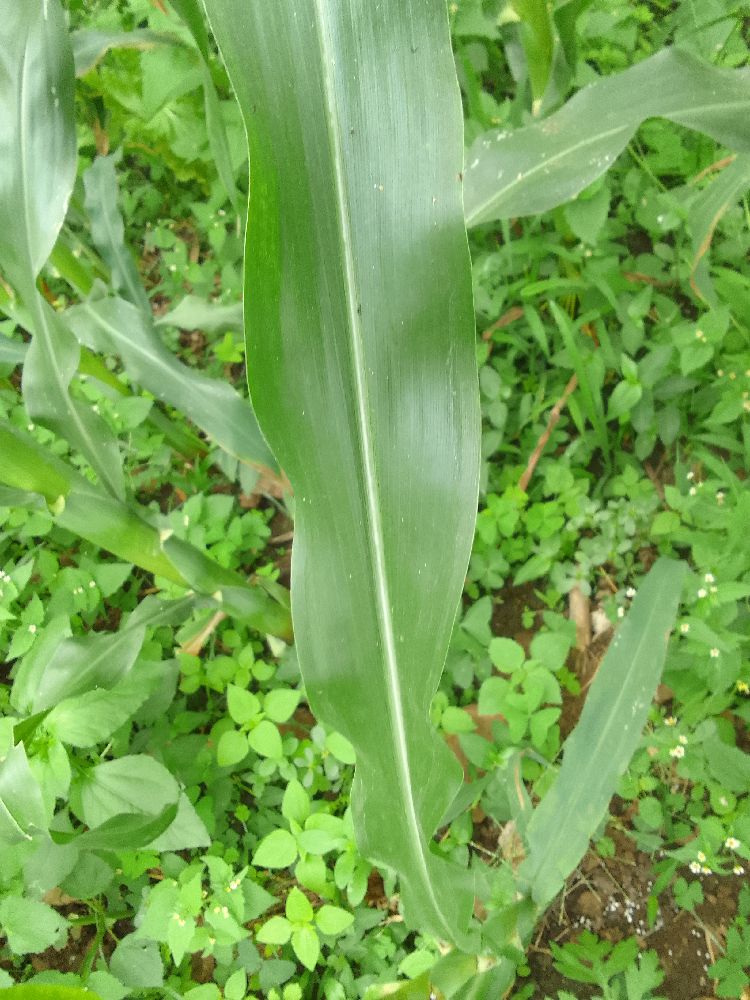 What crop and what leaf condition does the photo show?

maize, healthy
